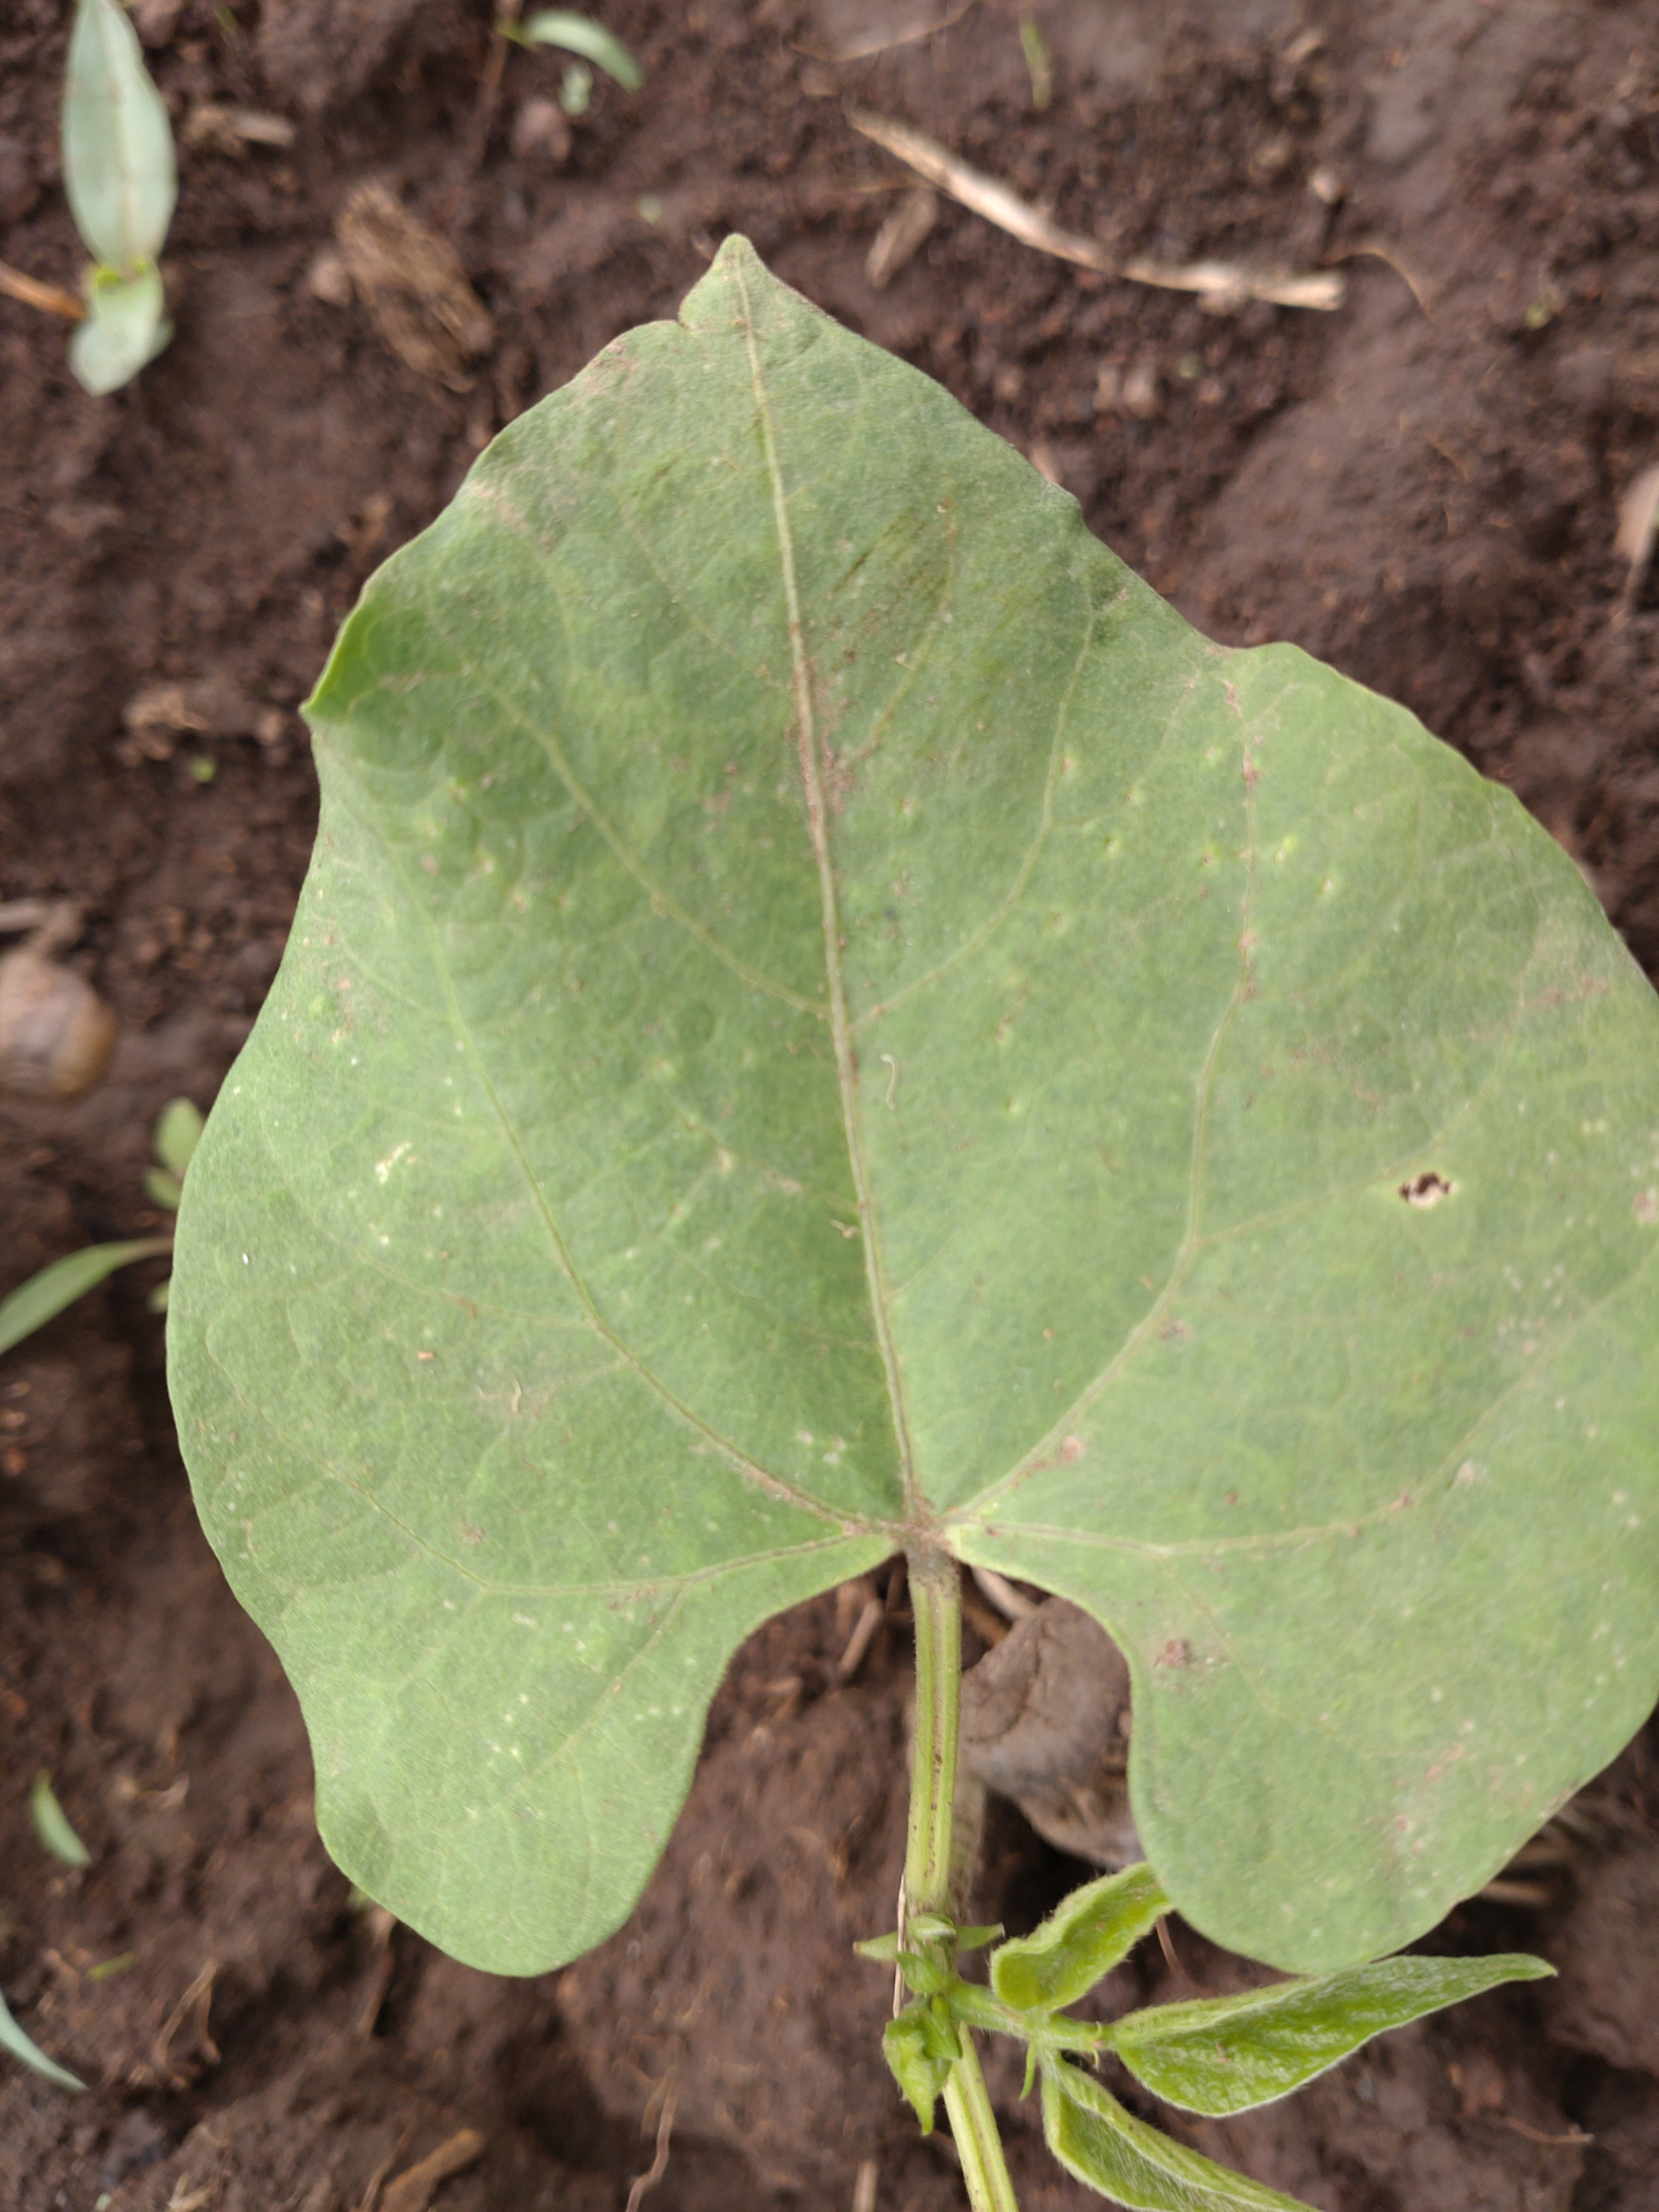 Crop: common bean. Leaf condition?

healthy
